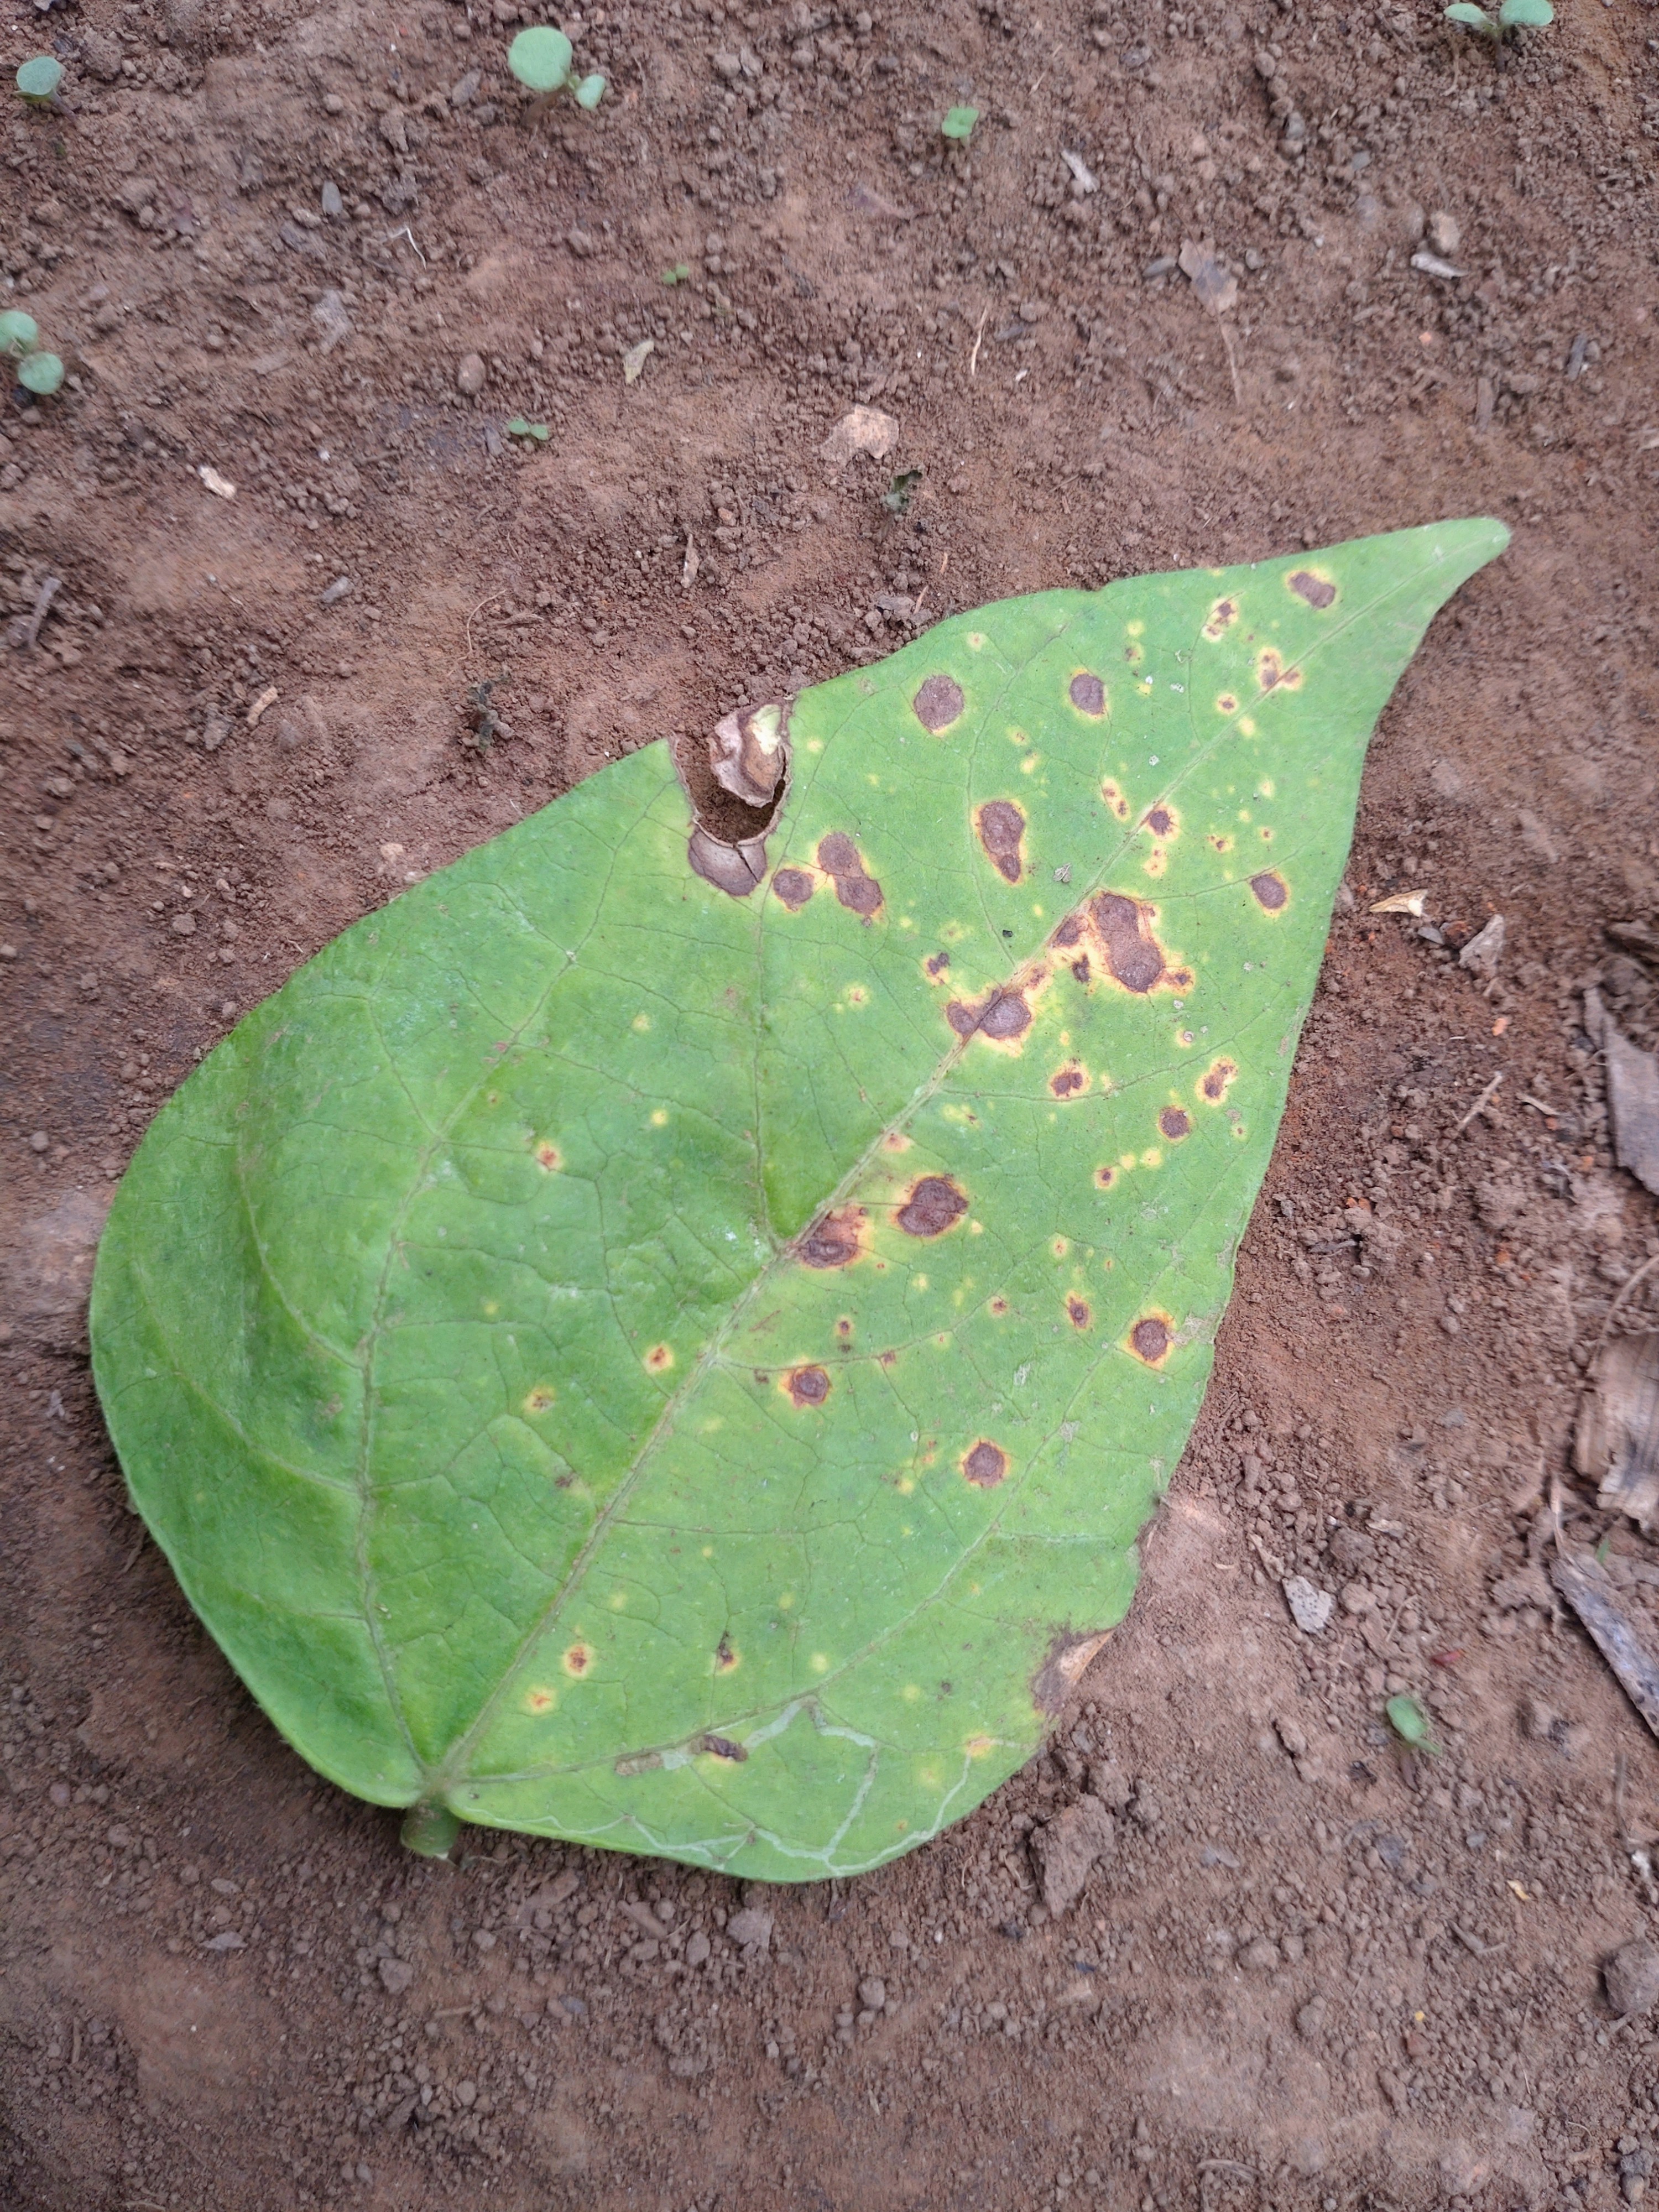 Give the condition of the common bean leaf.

rust
